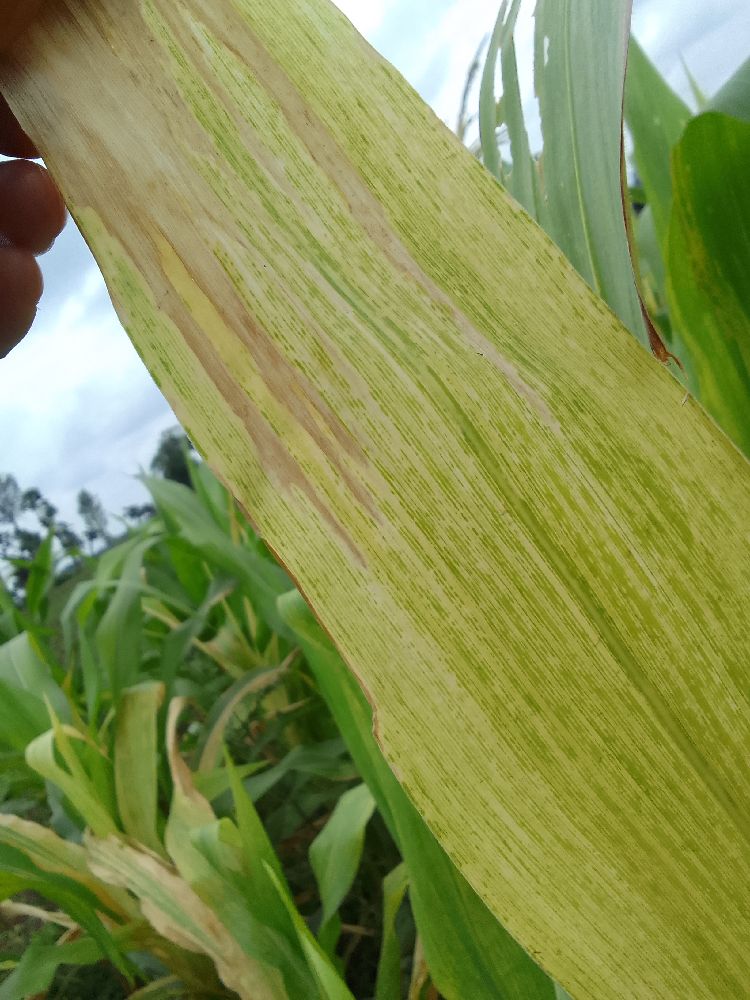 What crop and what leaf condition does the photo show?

maize, maize lethal necrosis
